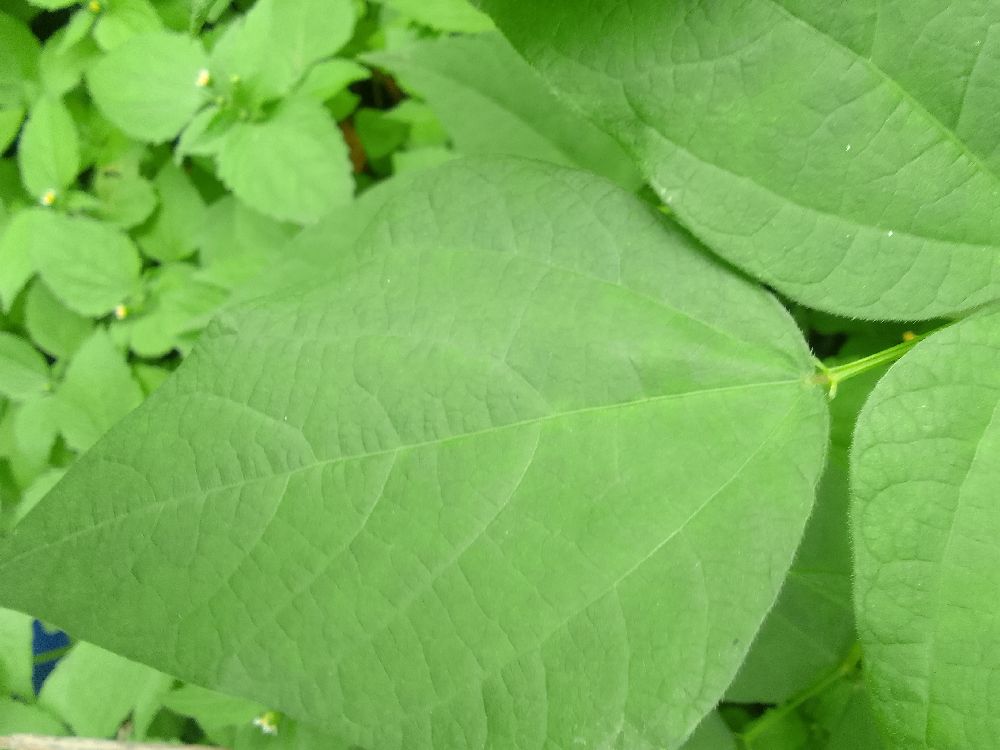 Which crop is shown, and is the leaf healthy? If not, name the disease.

common bean, healthy
